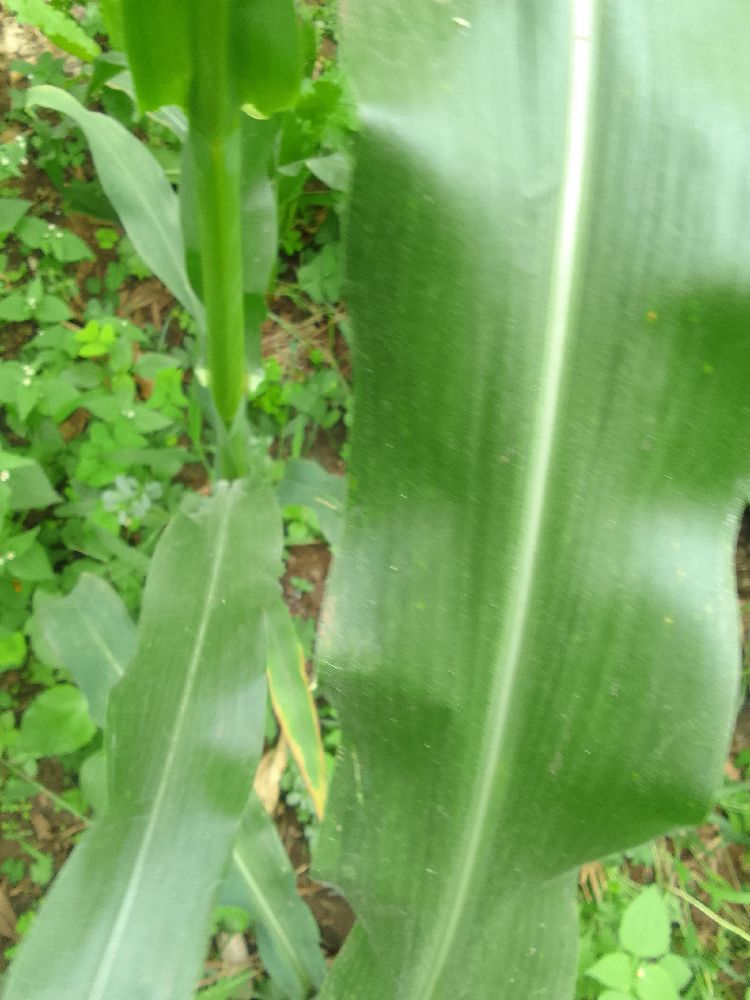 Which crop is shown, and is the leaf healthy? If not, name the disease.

maize, healthy
